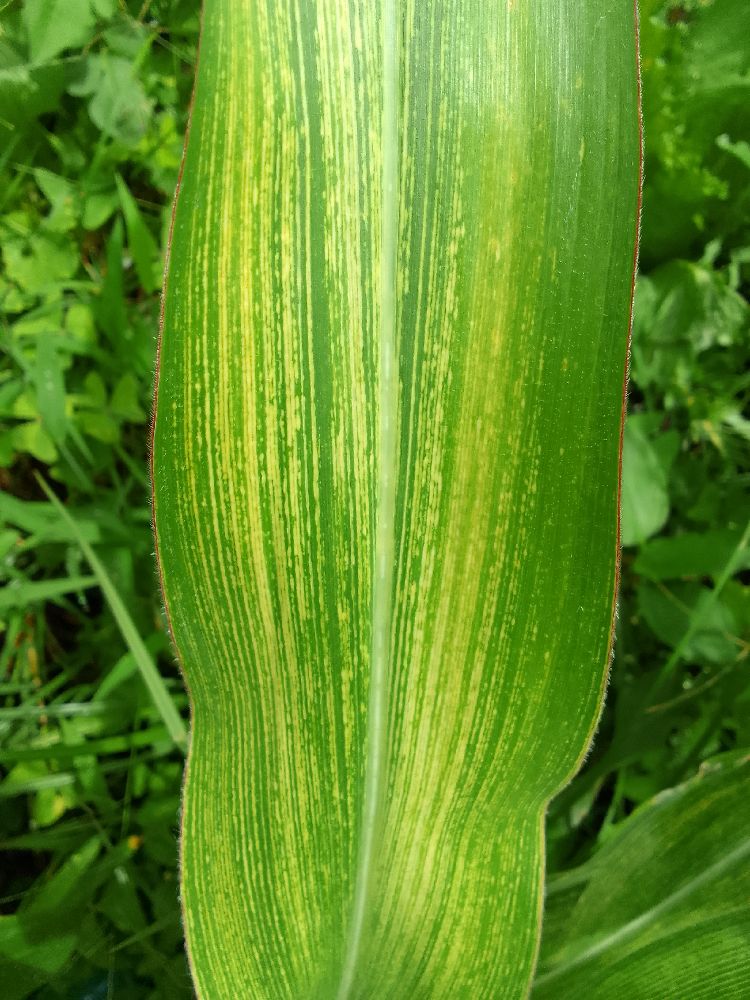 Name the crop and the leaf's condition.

maize, maize streak virus
